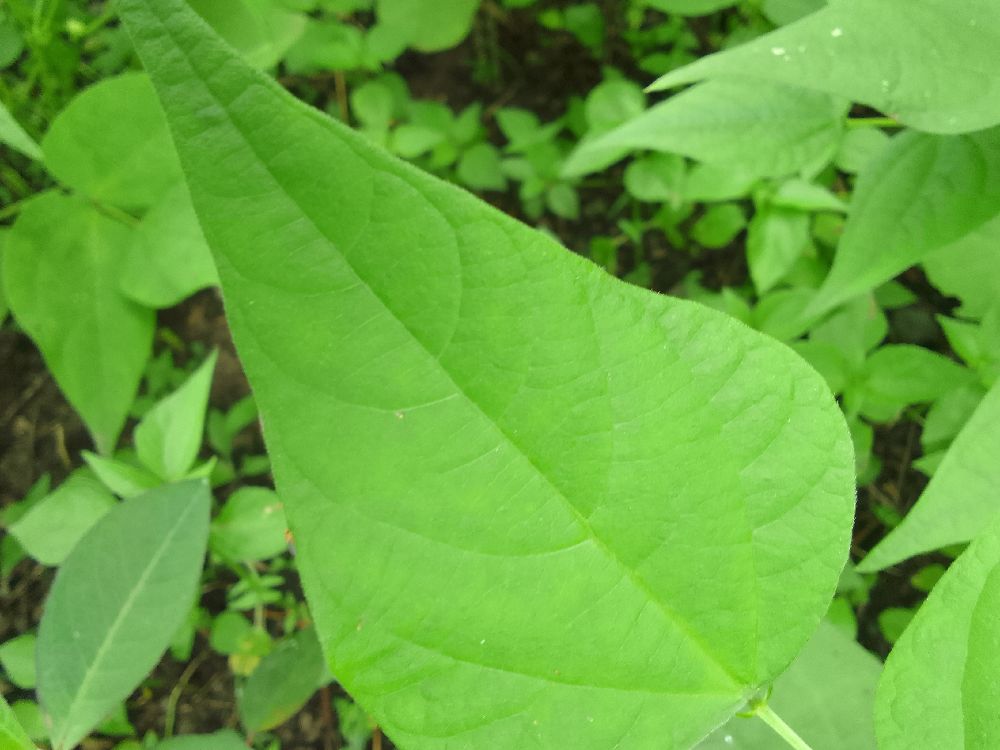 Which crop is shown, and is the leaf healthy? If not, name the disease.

common bean, healthy
